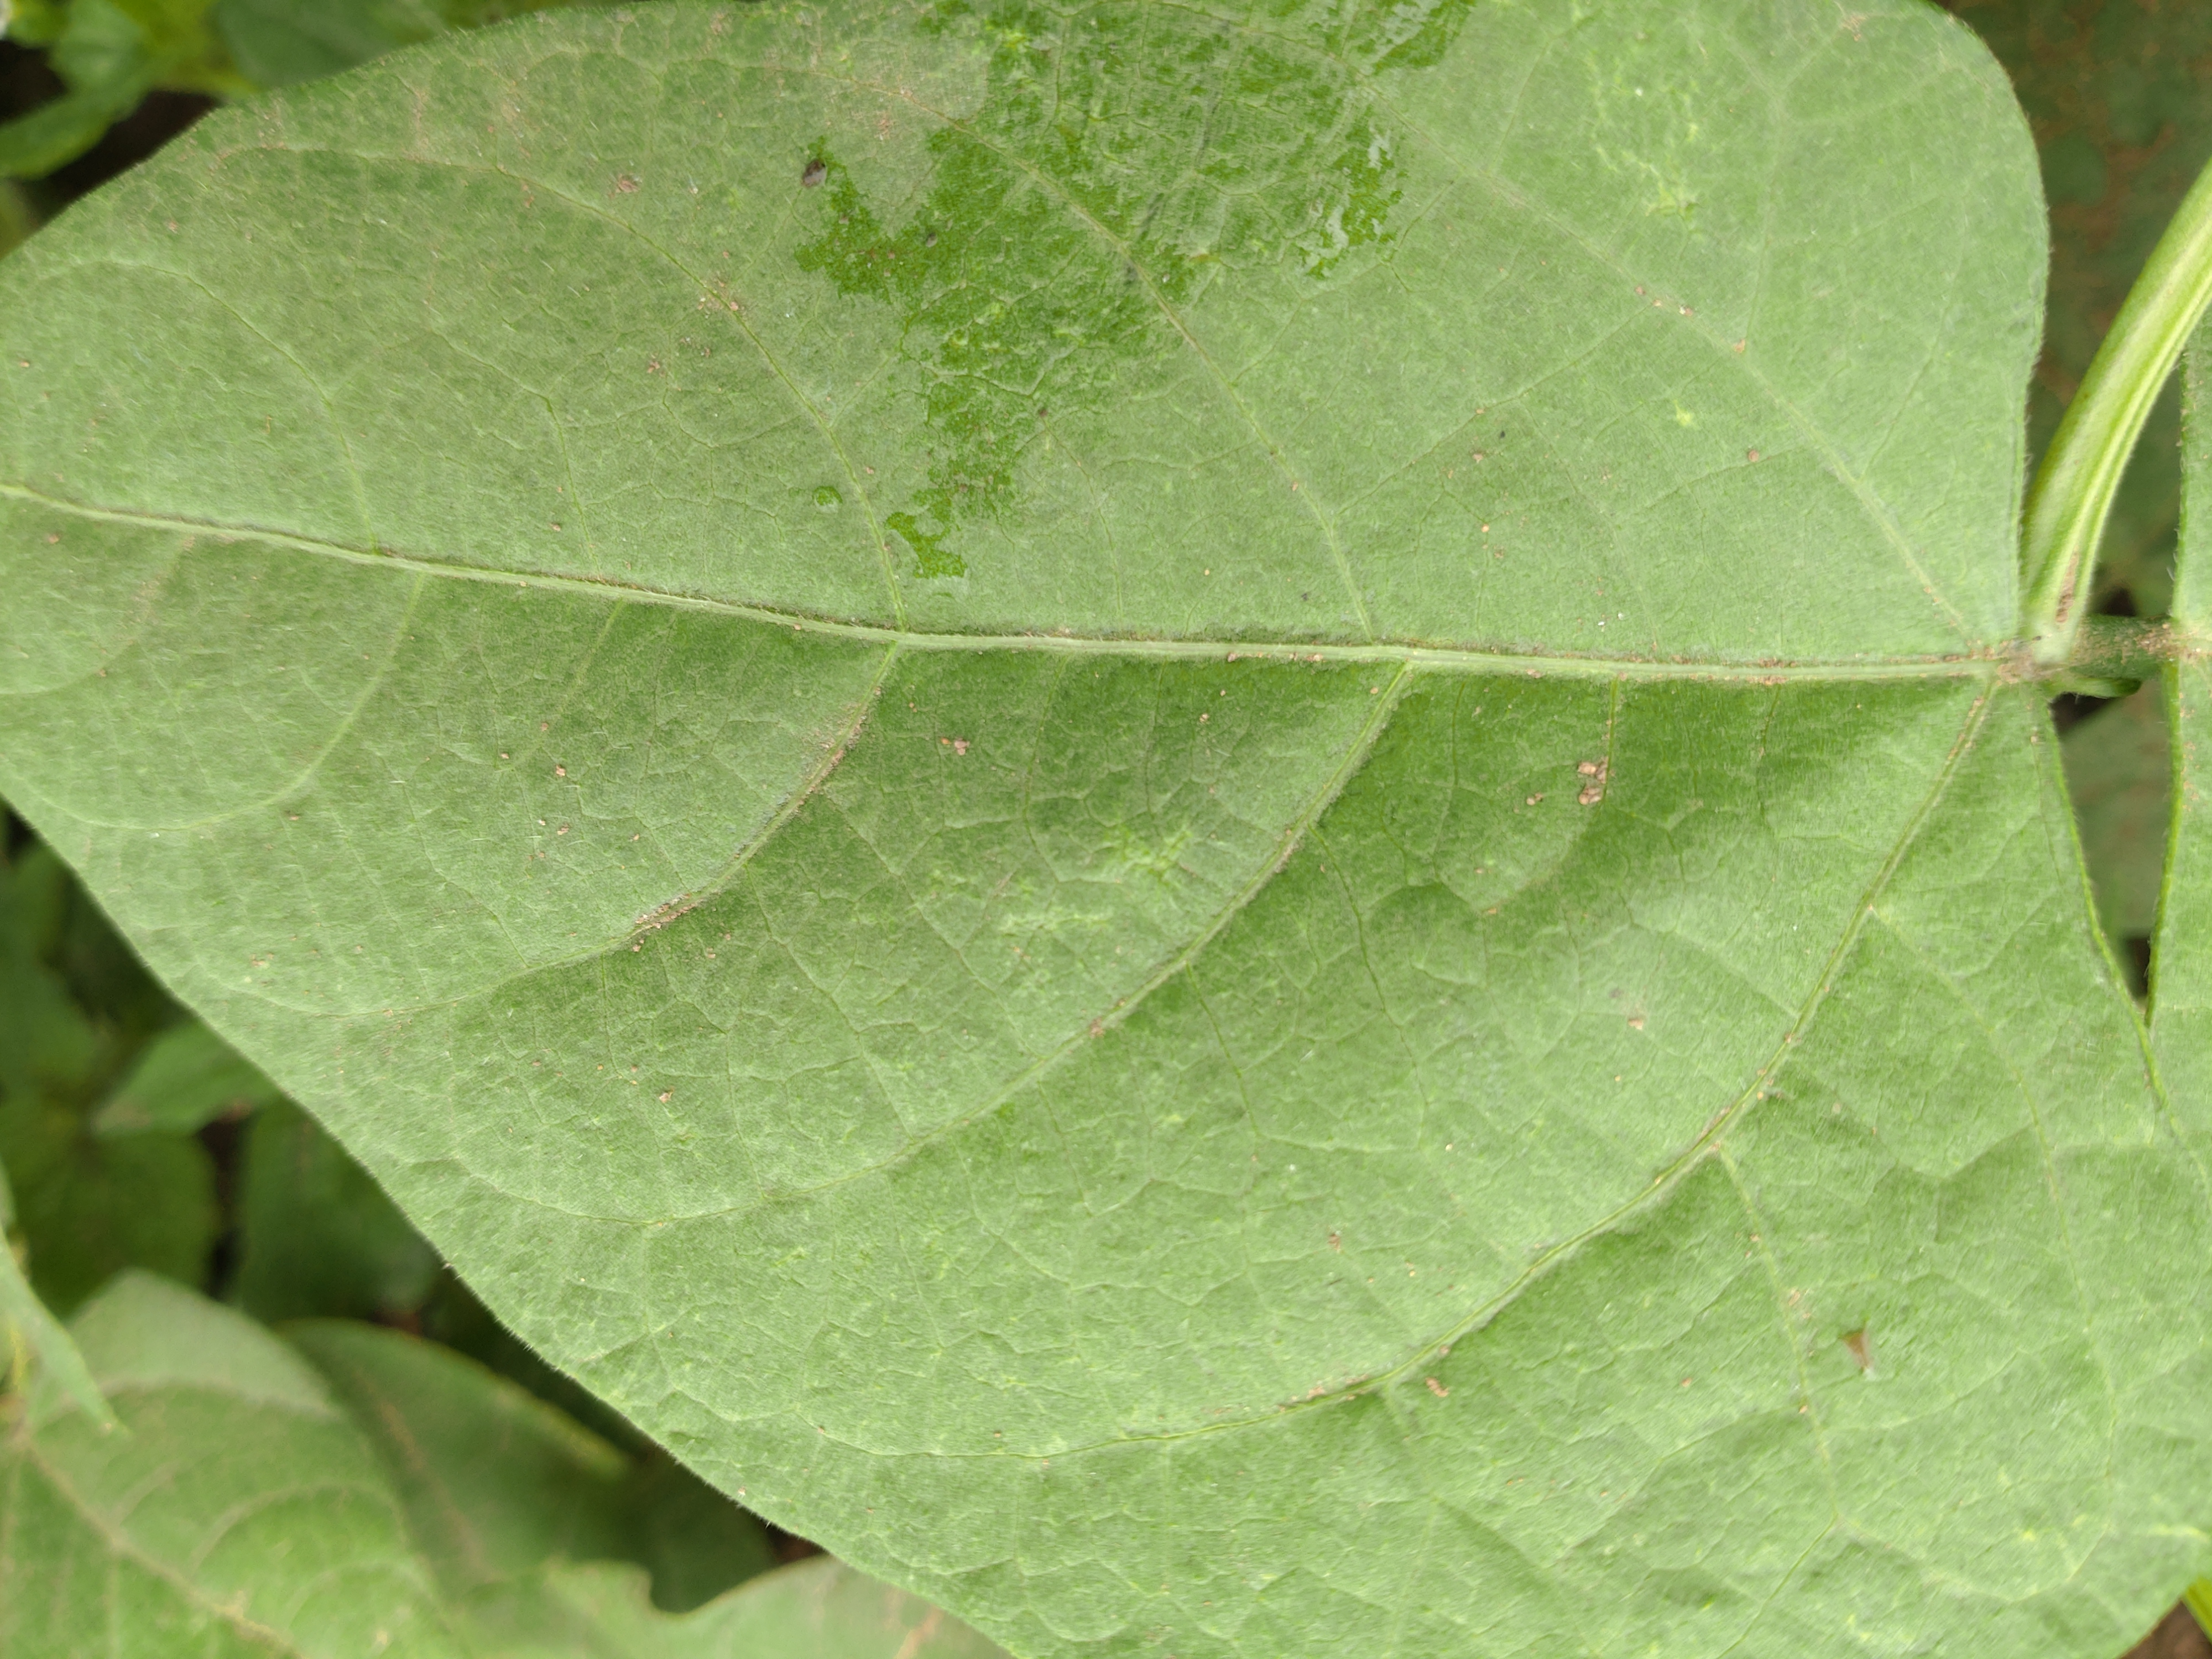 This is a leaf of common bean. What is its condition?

healthy
